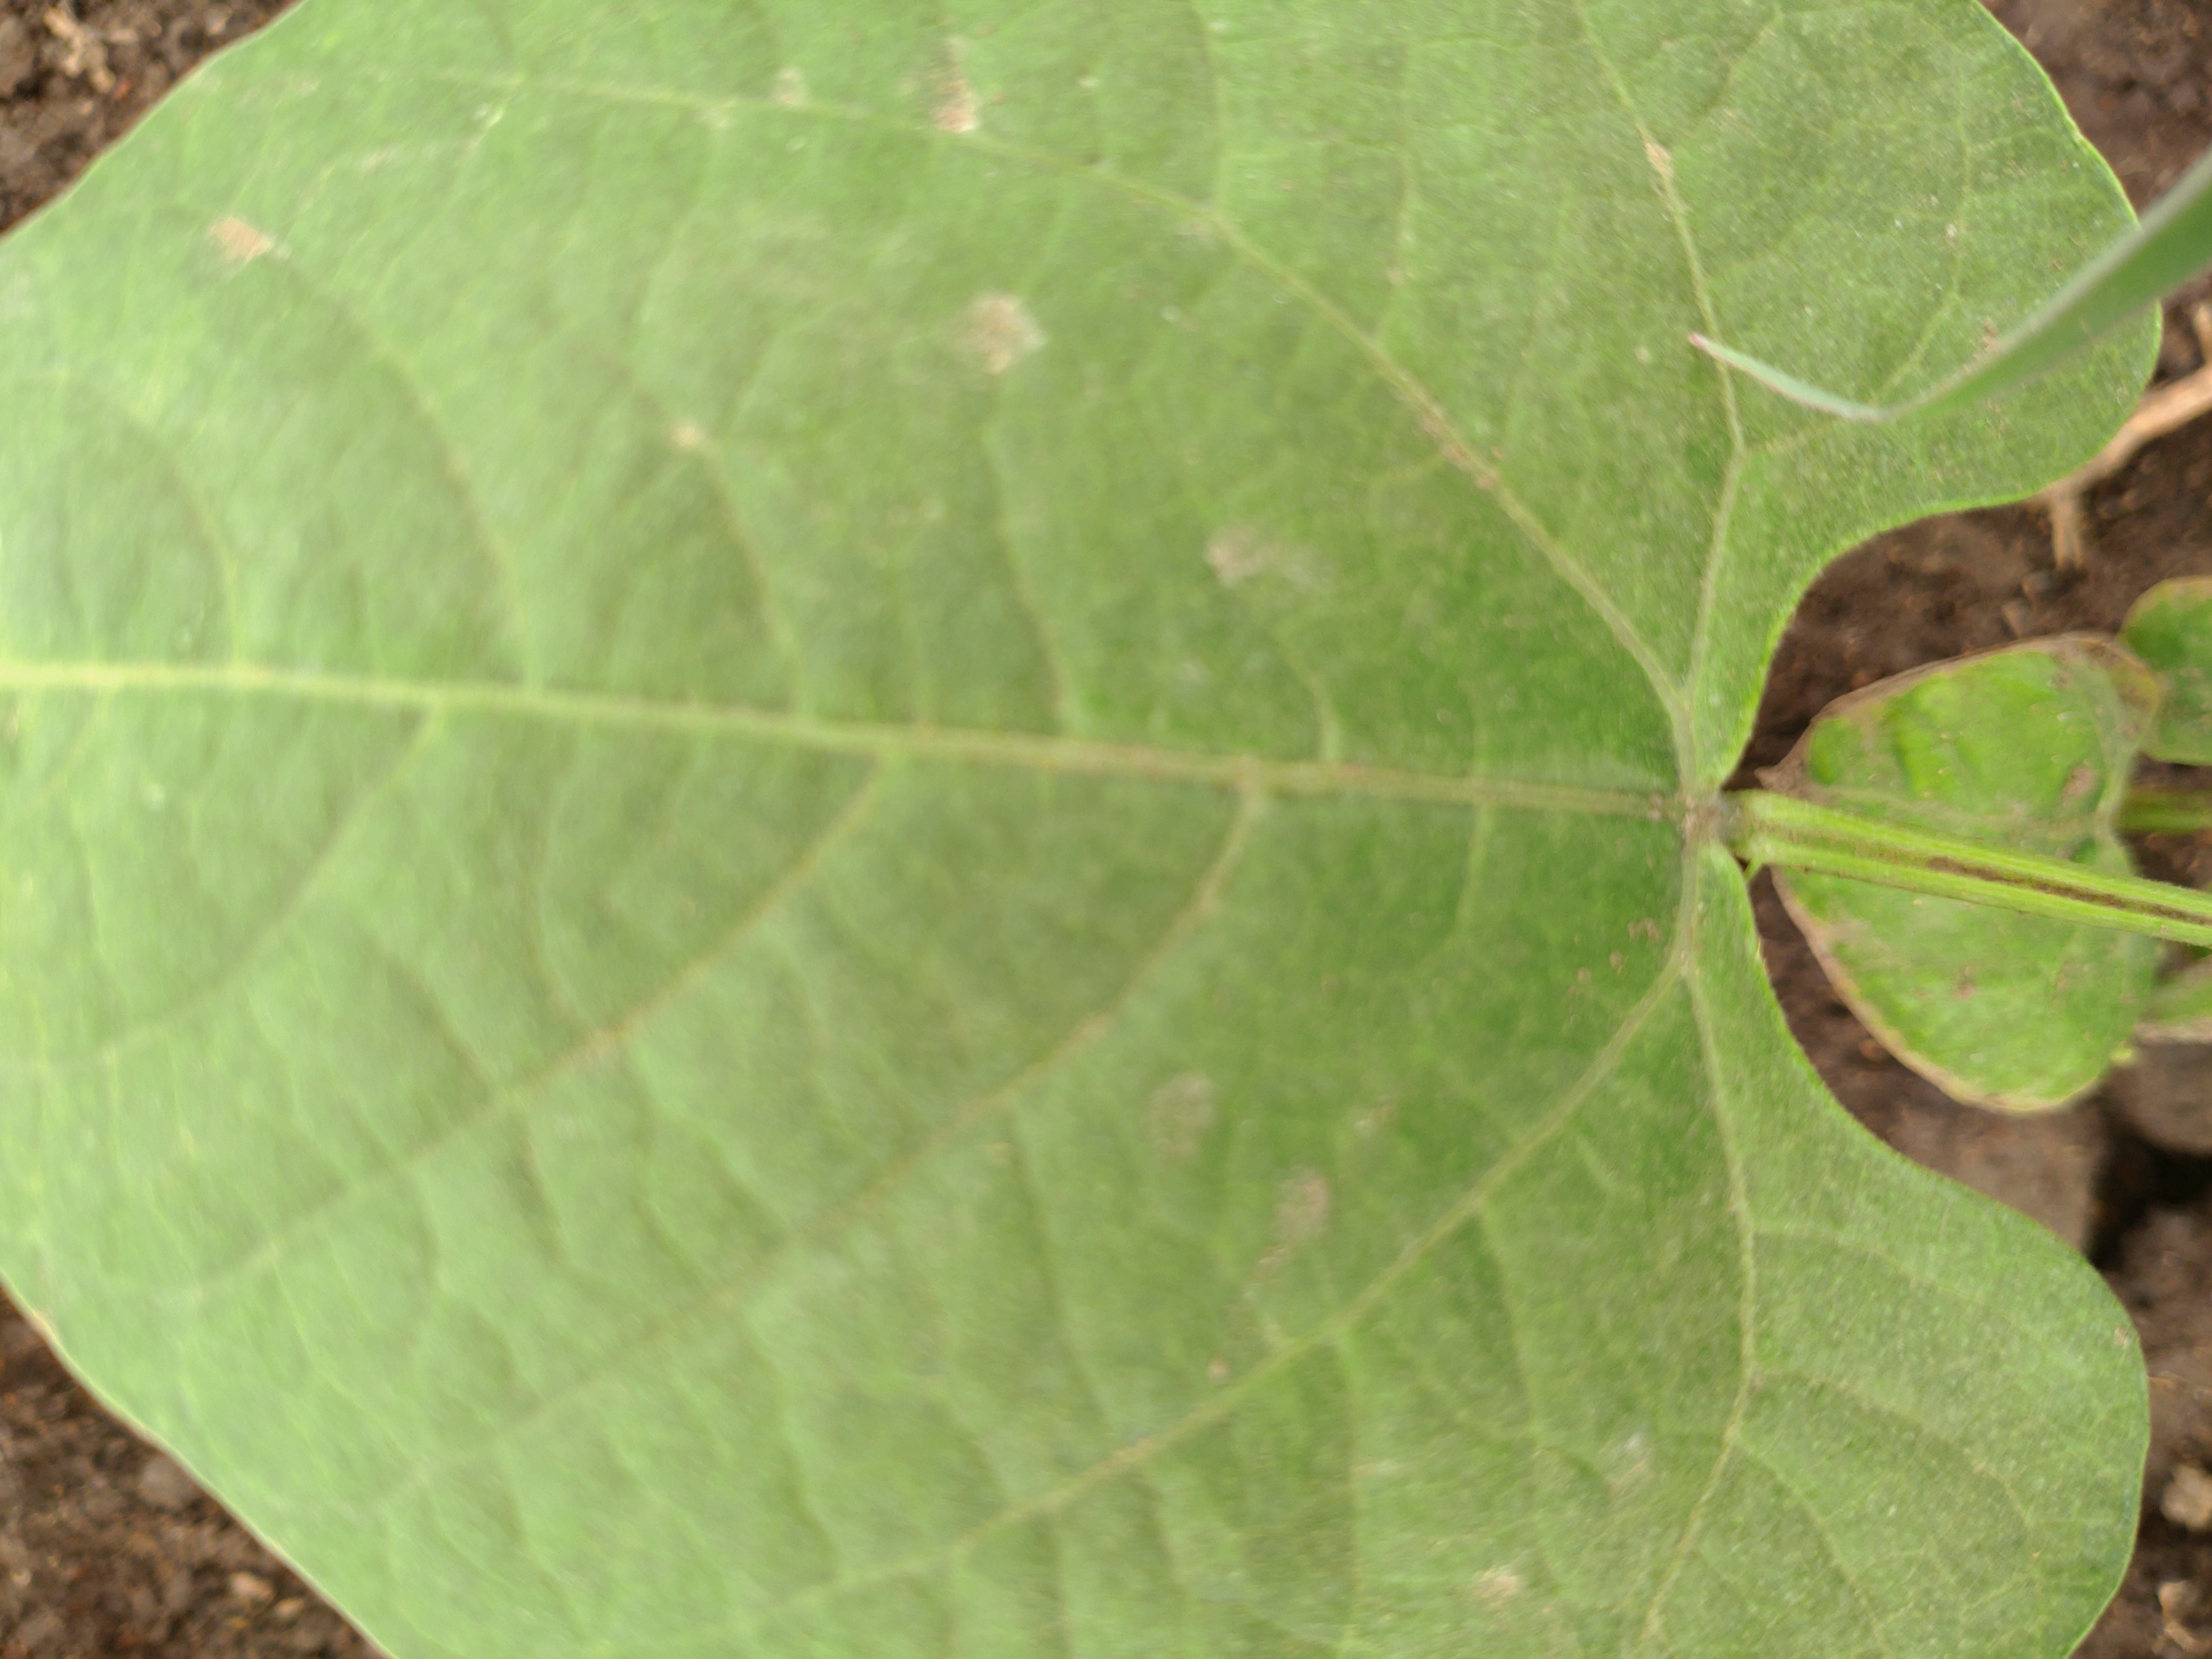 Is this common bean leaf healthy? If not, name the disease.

healthy
